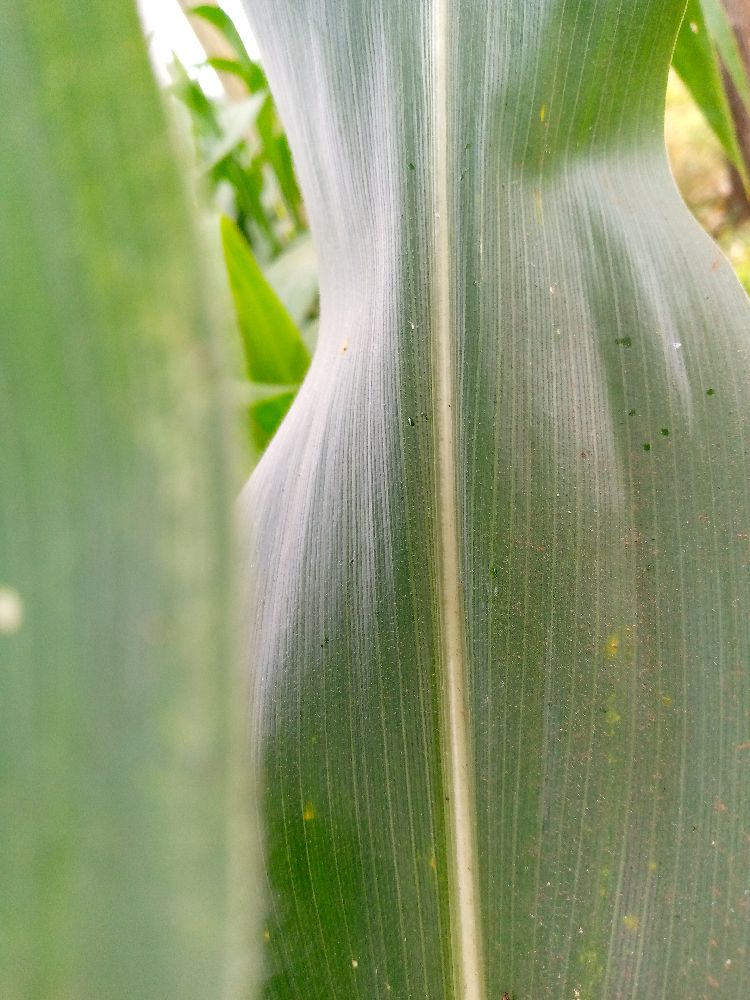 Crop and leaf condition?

maize, healthy
